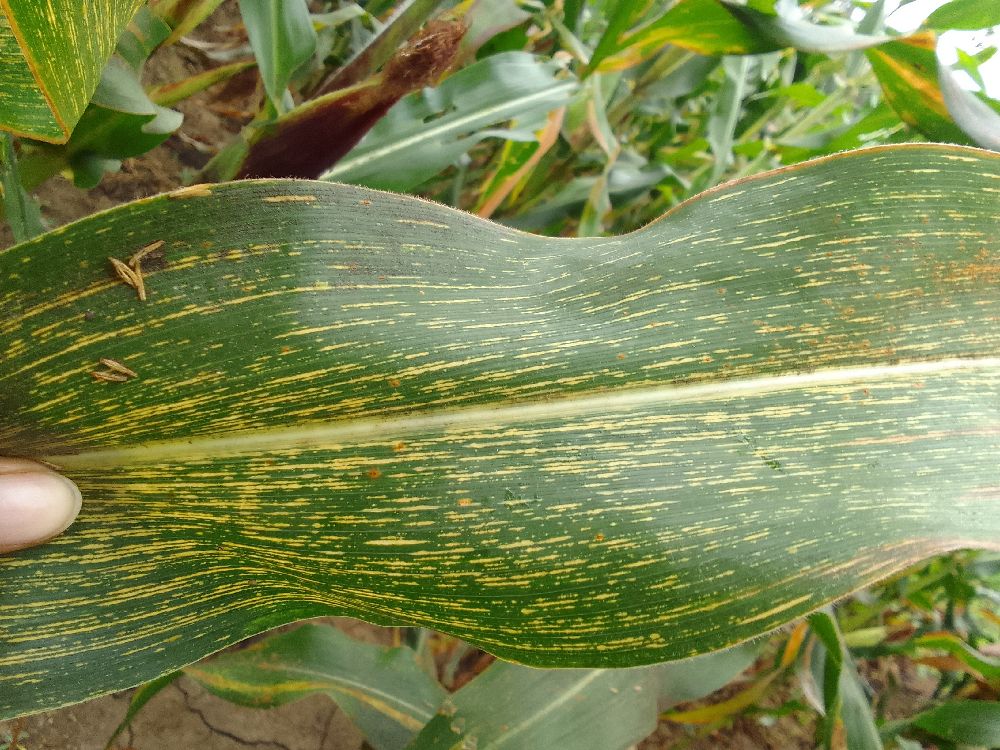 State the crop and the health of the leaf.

maize, maize streak virus
